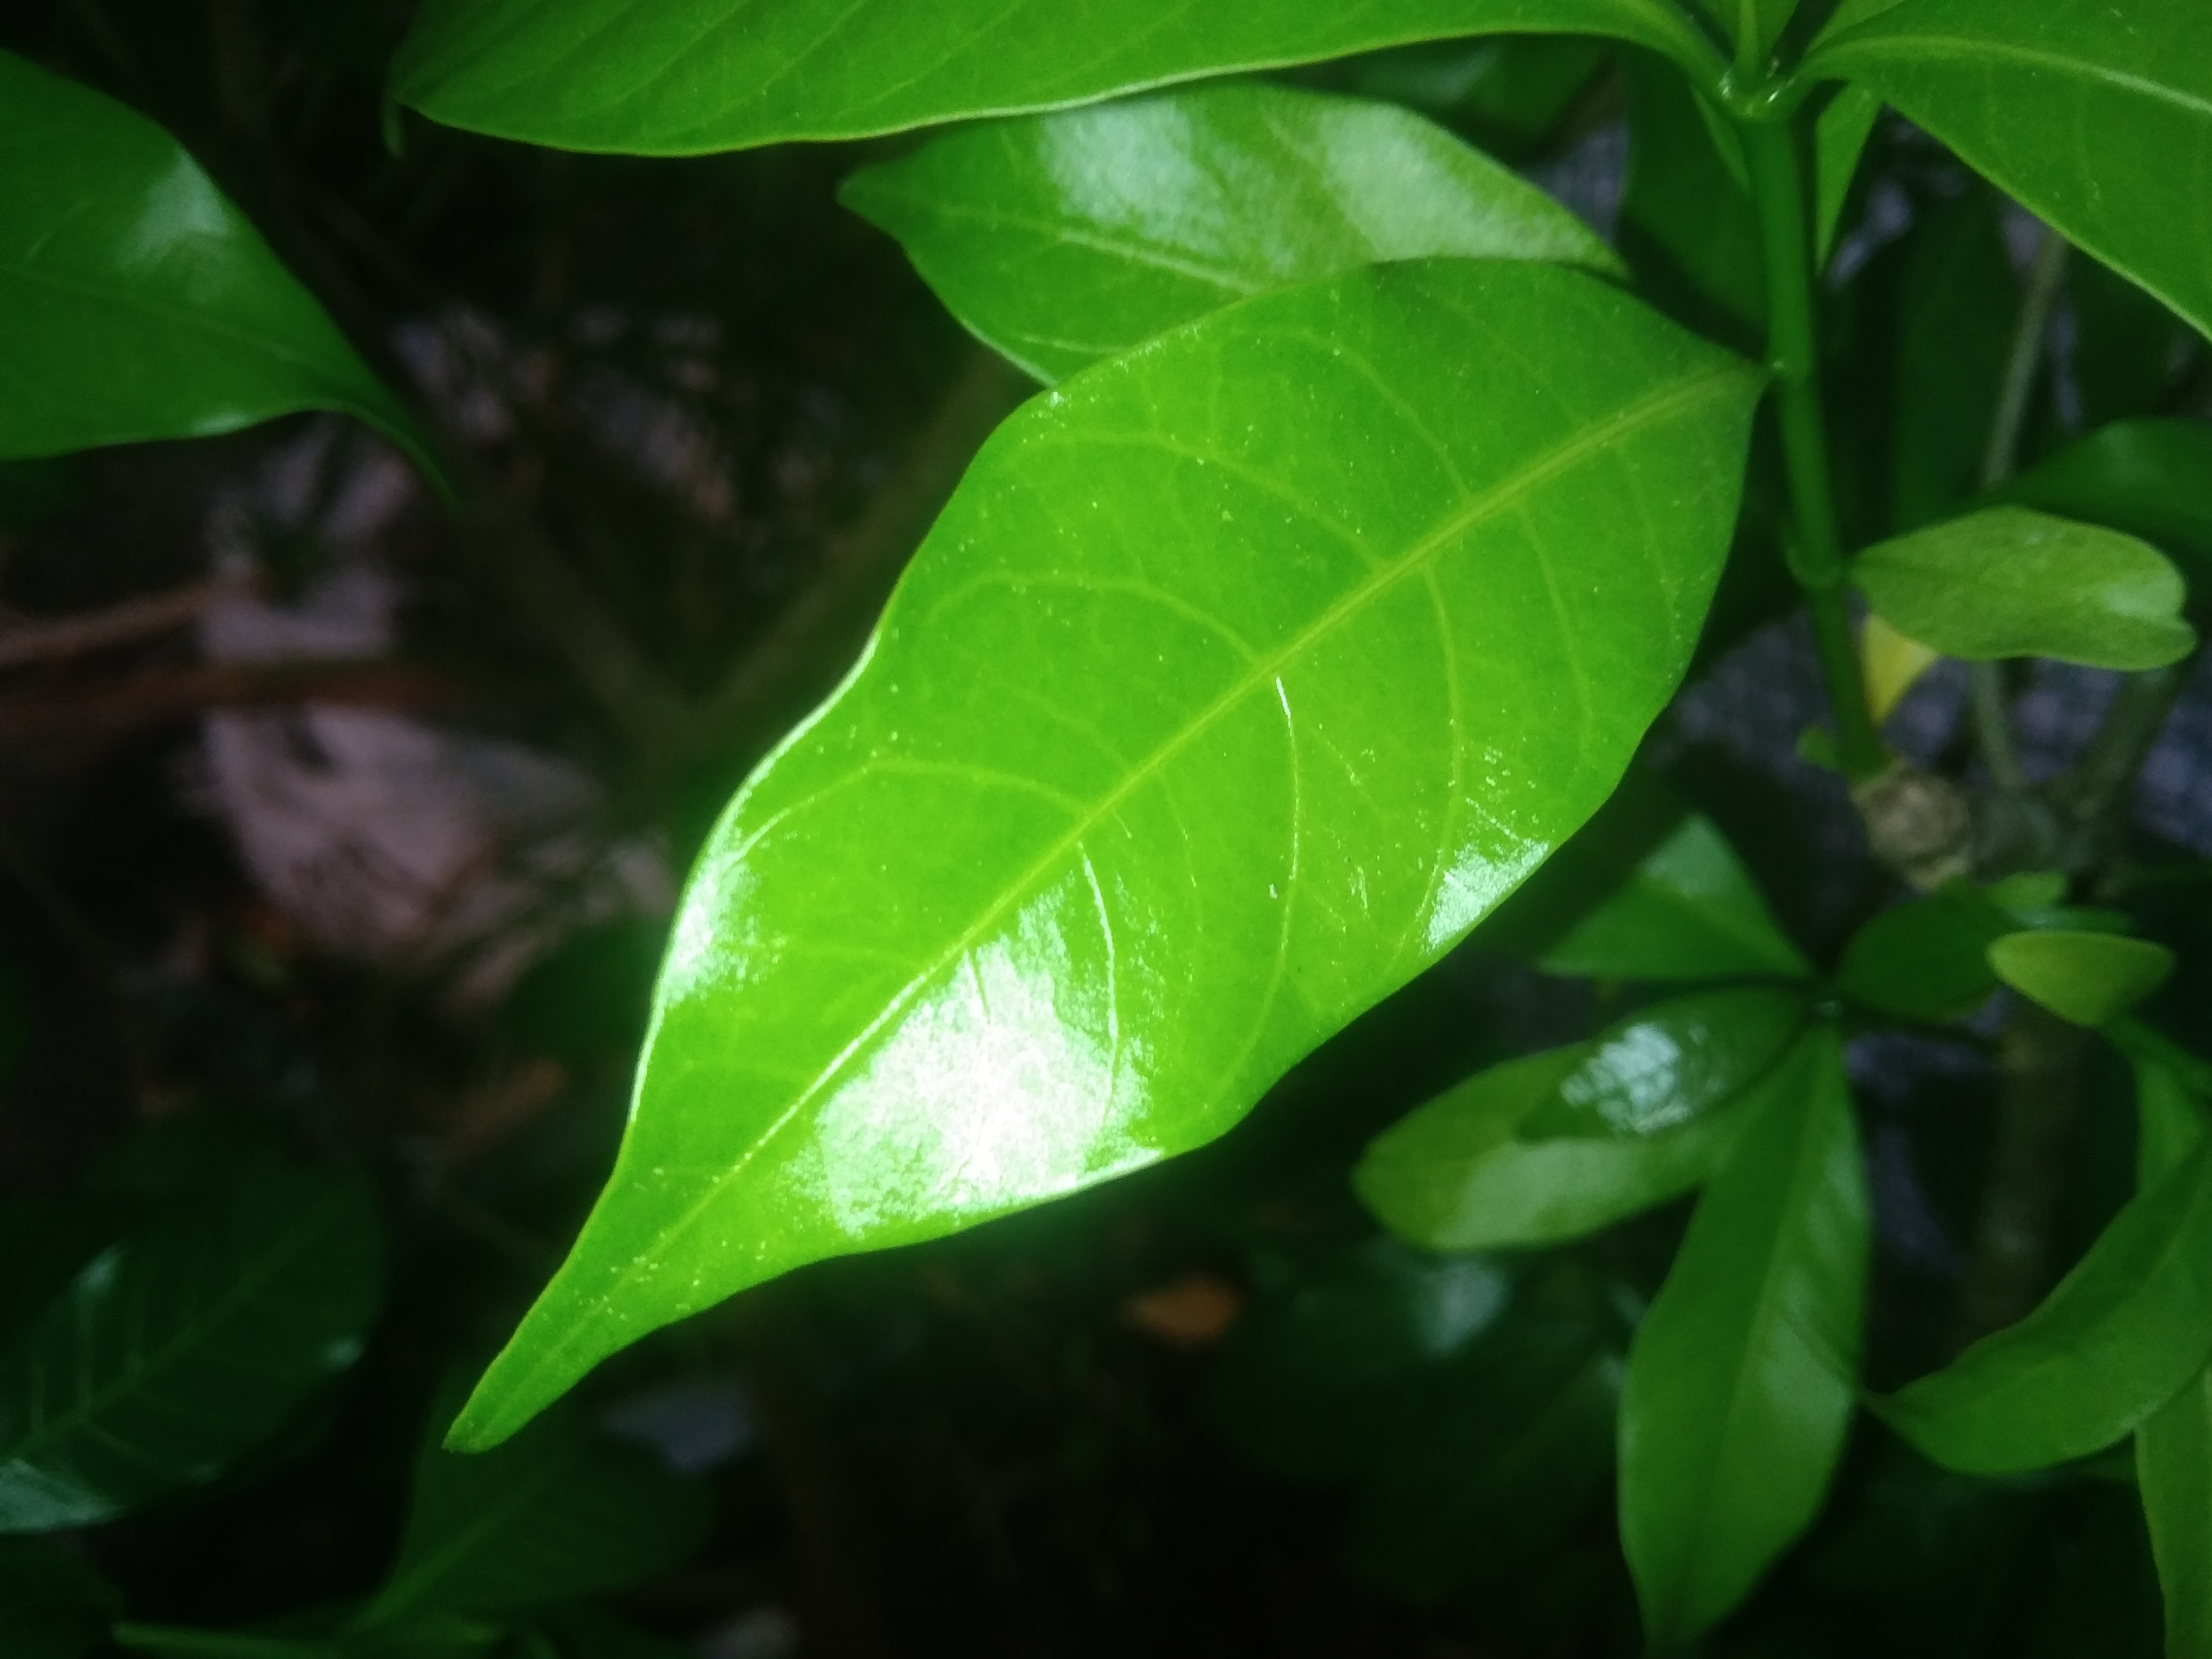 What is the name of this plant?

togor
